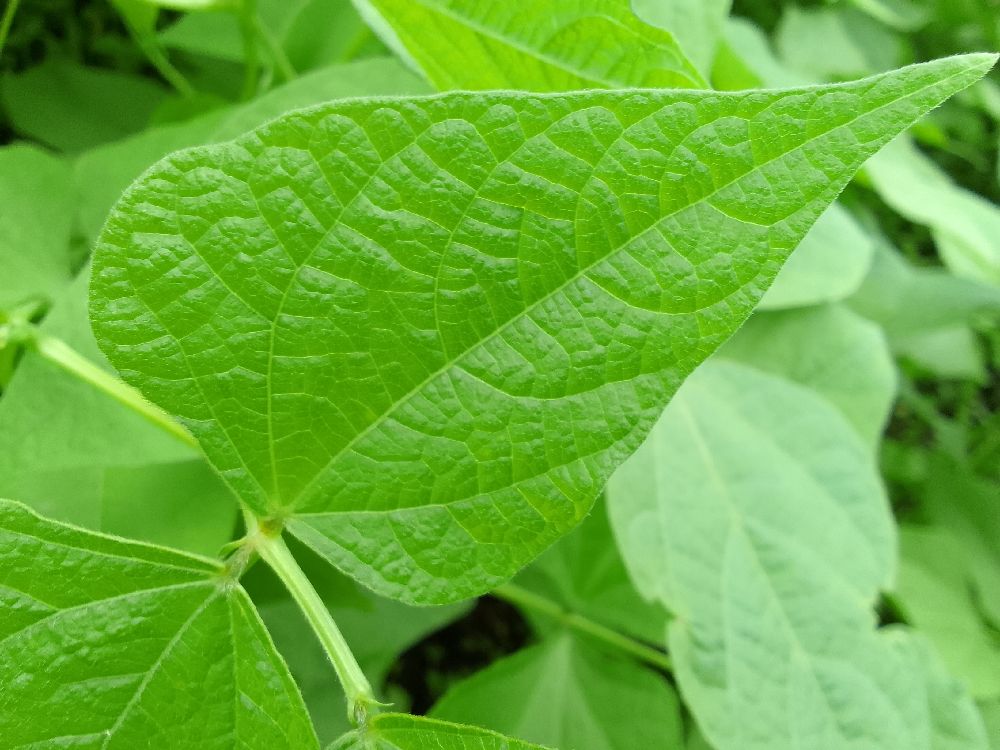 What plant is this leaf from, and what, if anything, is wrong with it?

common bean, healthy
